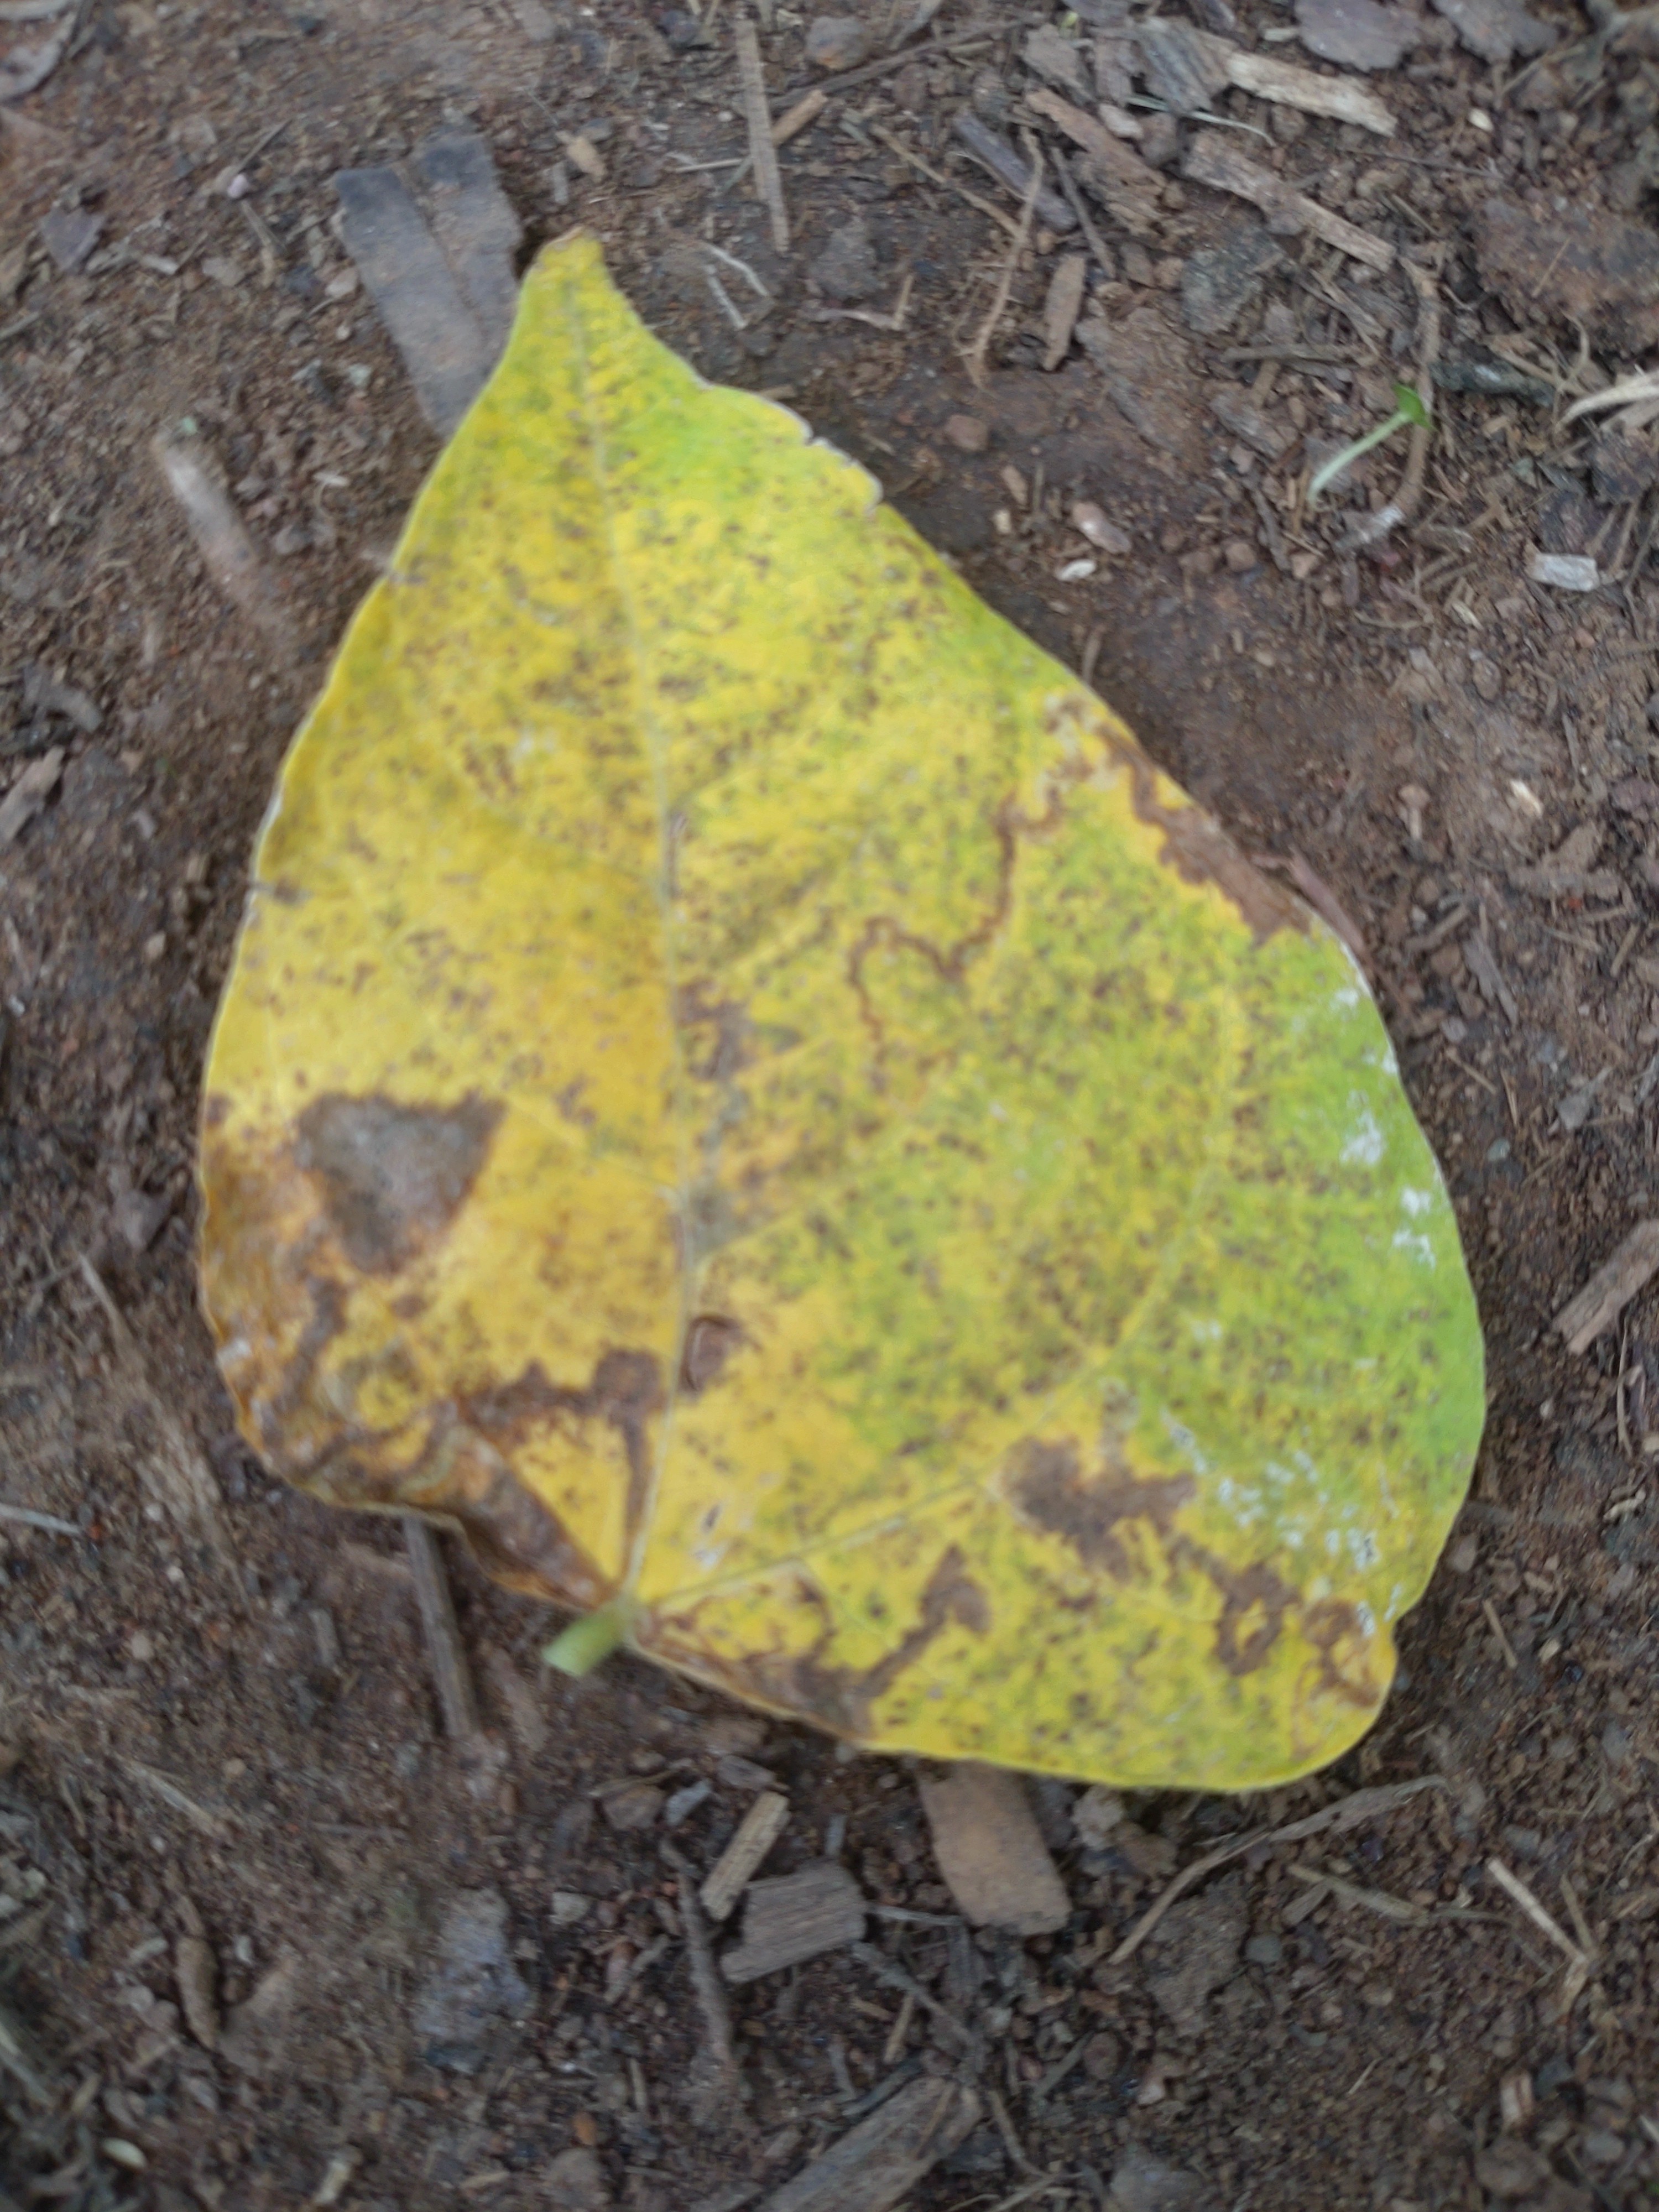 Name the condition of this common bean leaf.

anthracnose
